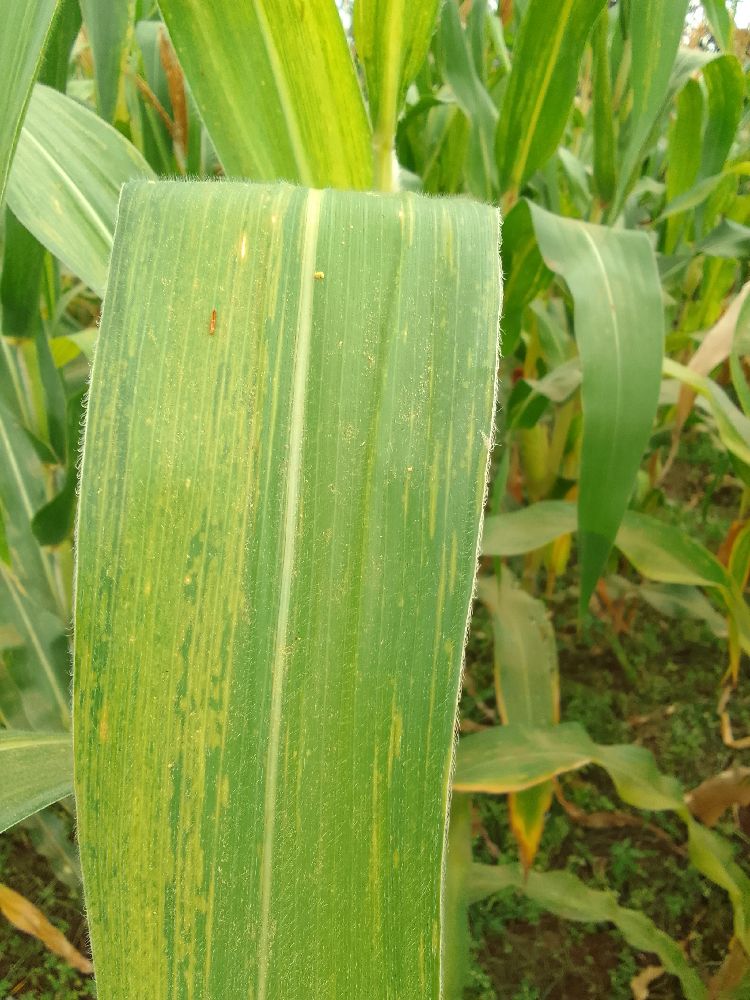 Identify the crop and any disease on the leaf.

maize, maize lethal necrosis
